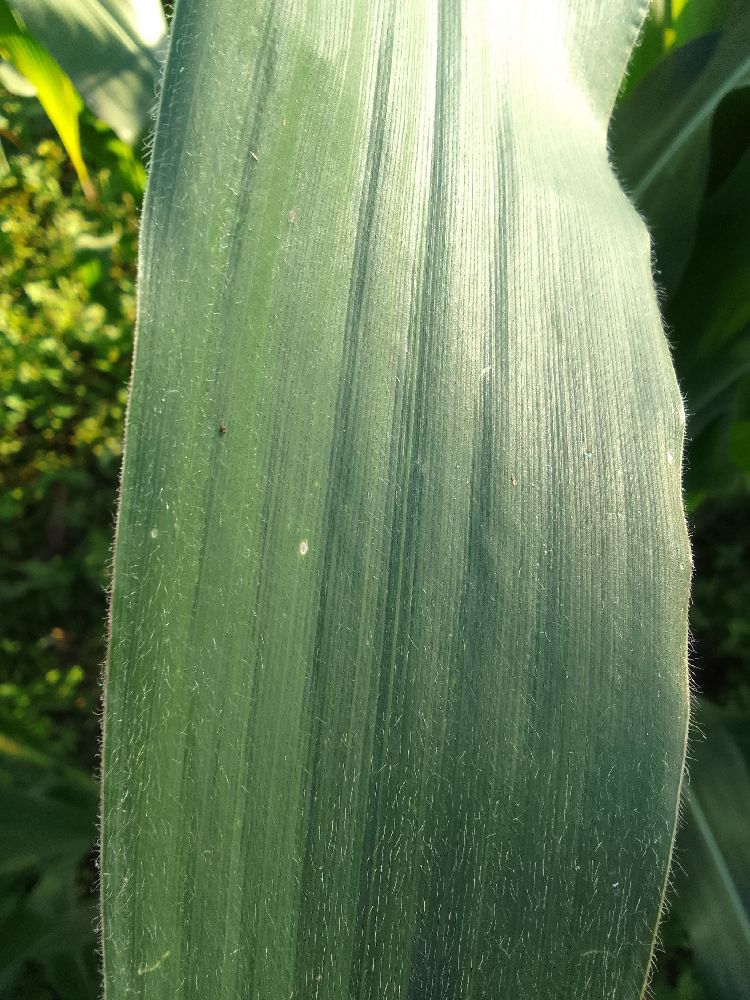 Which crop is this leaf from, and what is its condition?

maize, healthy
